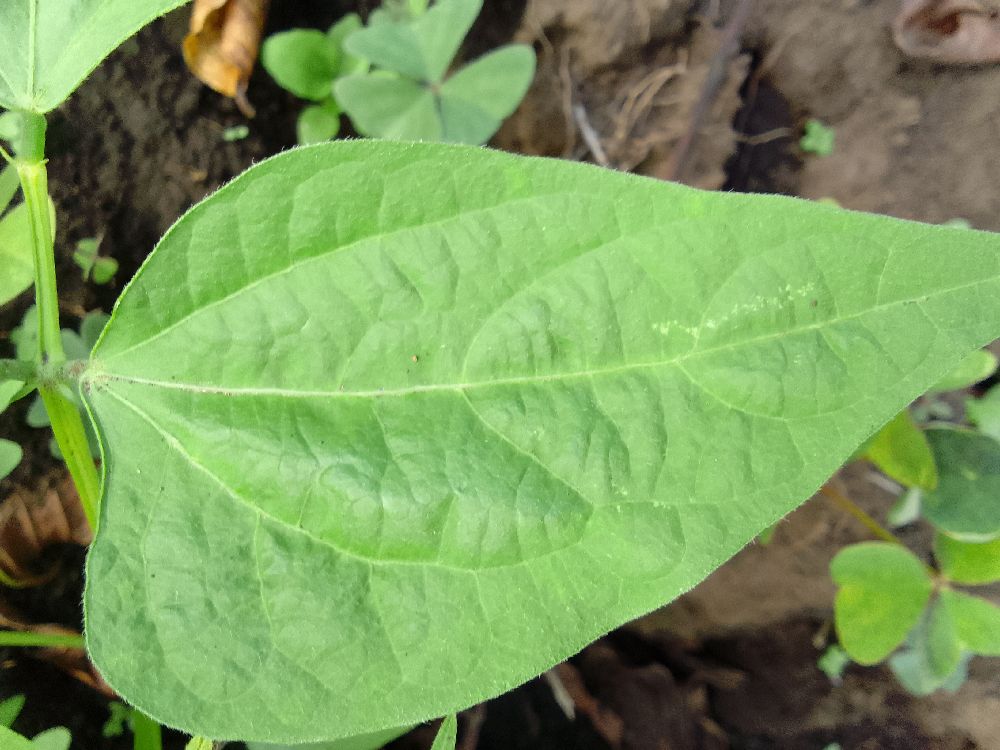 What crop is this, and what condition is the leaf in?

common bean, healthy
